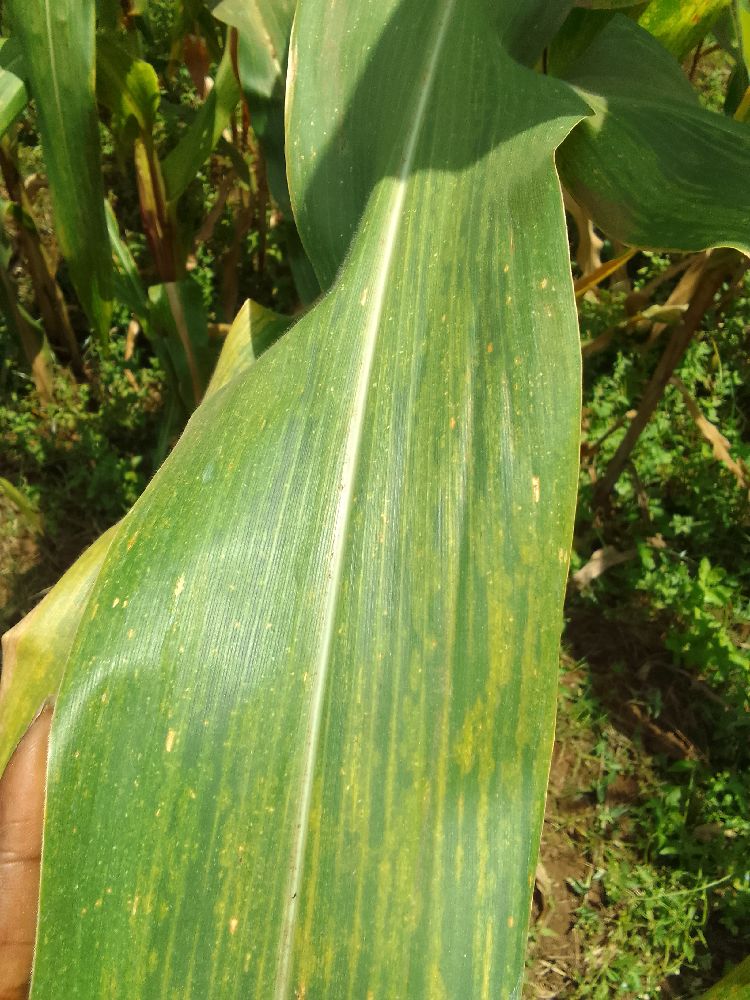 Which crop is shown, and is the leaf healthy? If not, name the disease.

maize, maize lethal necrosis
